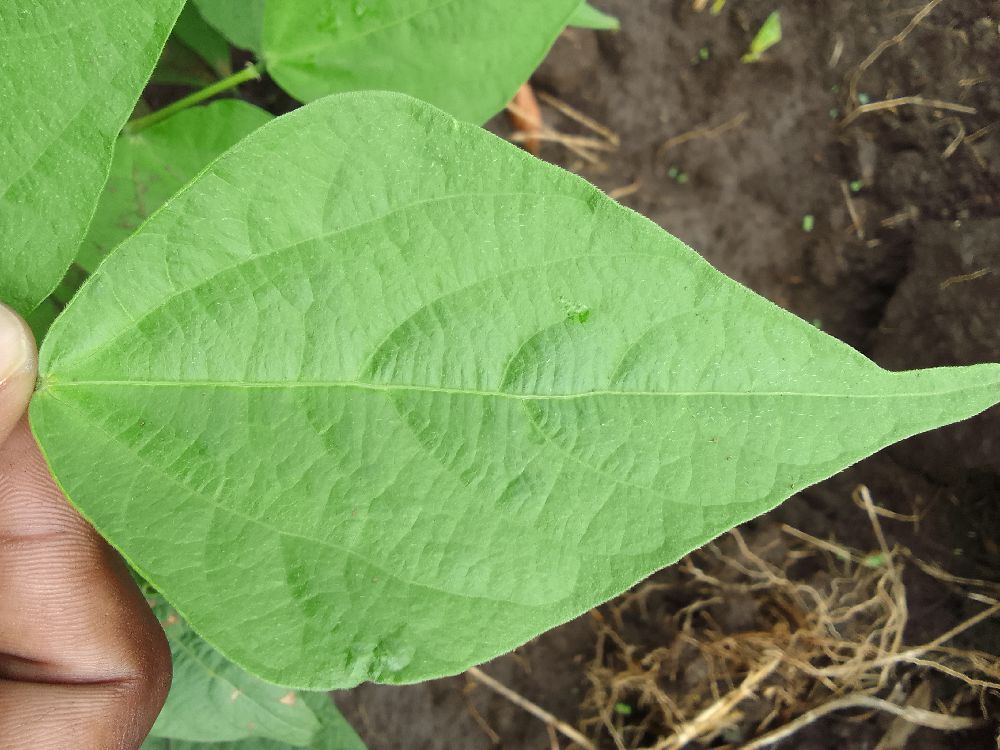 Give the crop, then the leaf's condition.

common bean, healthy
